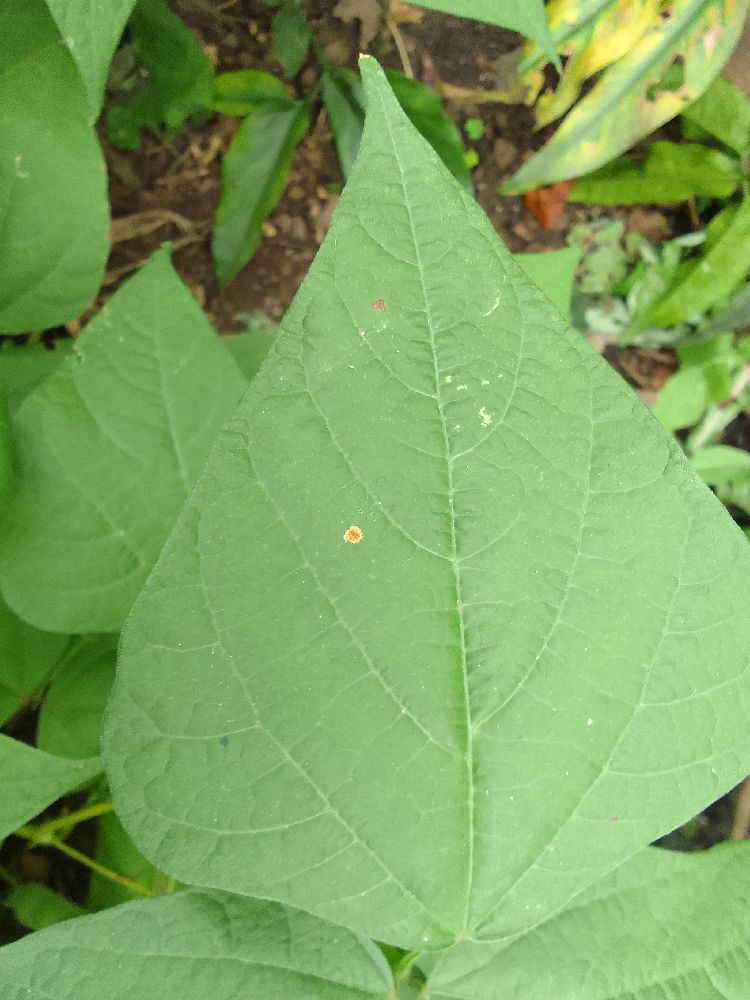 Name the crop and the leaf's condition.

common bean, healthy
